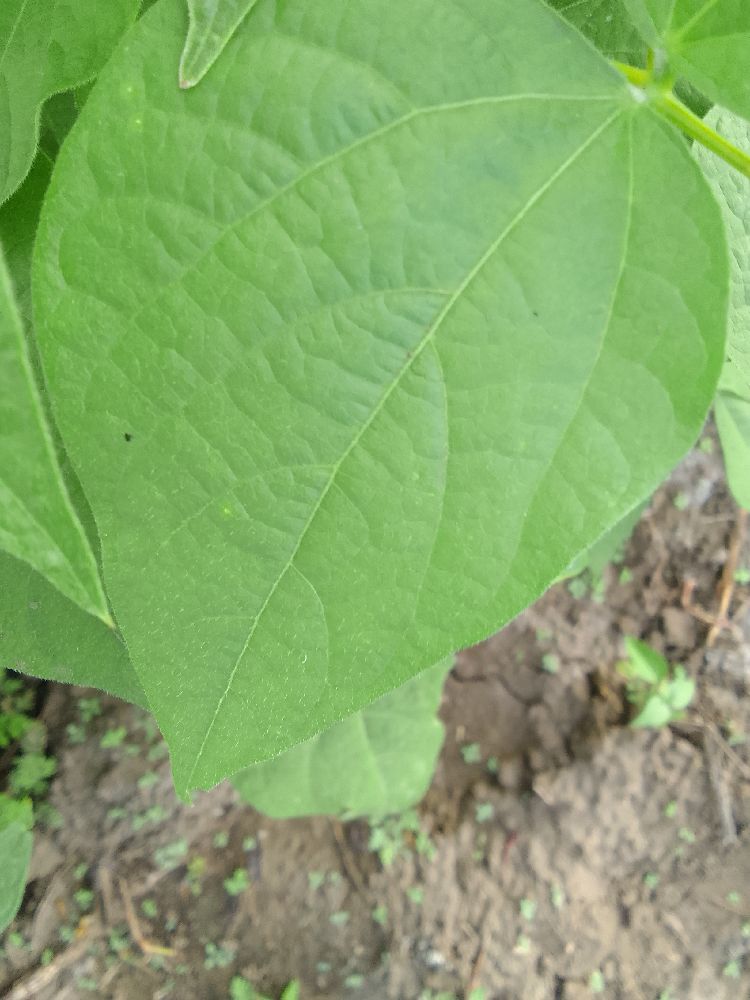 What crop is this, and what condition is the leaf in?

common bean, healthy
